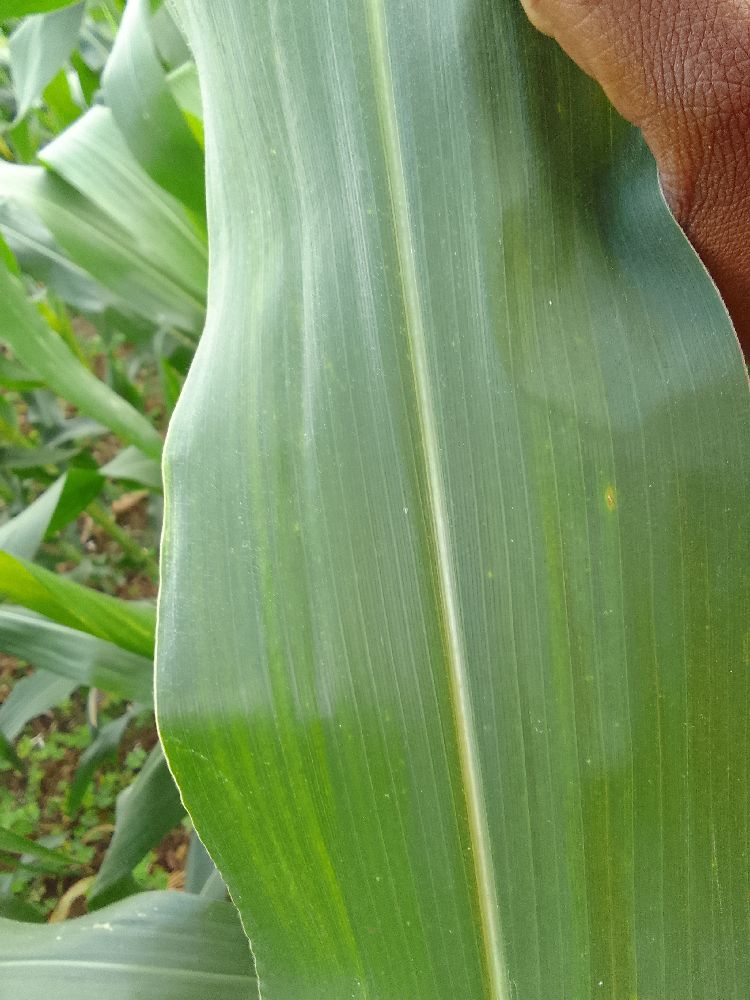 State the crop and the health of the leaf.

maize, healthy
